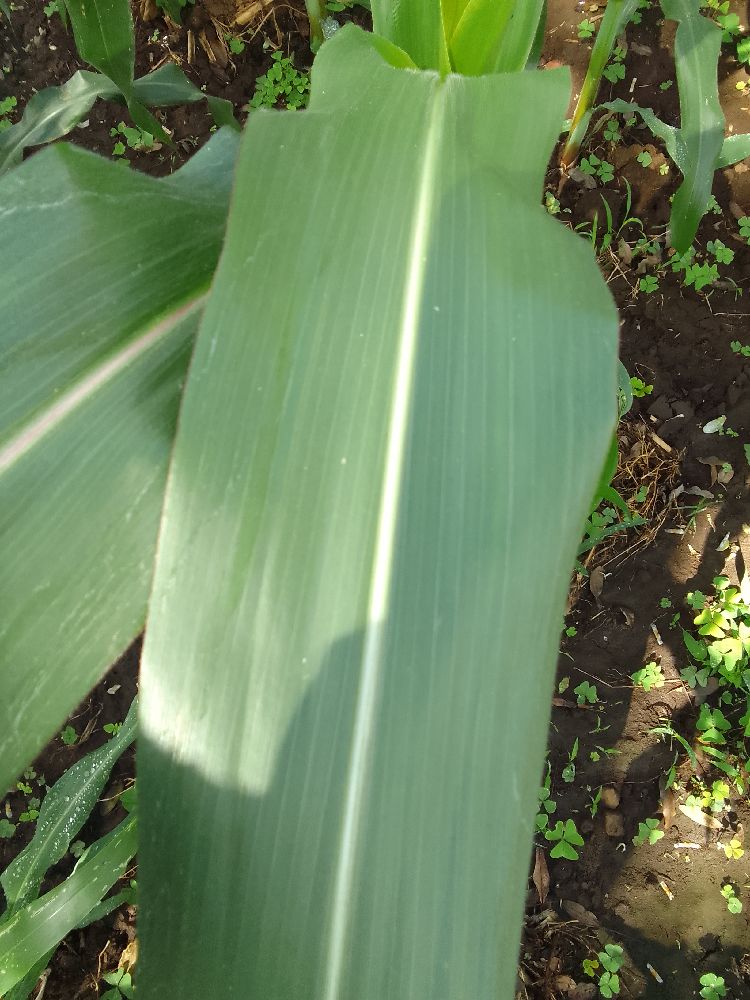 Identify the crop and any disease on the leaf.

maize, healthy
